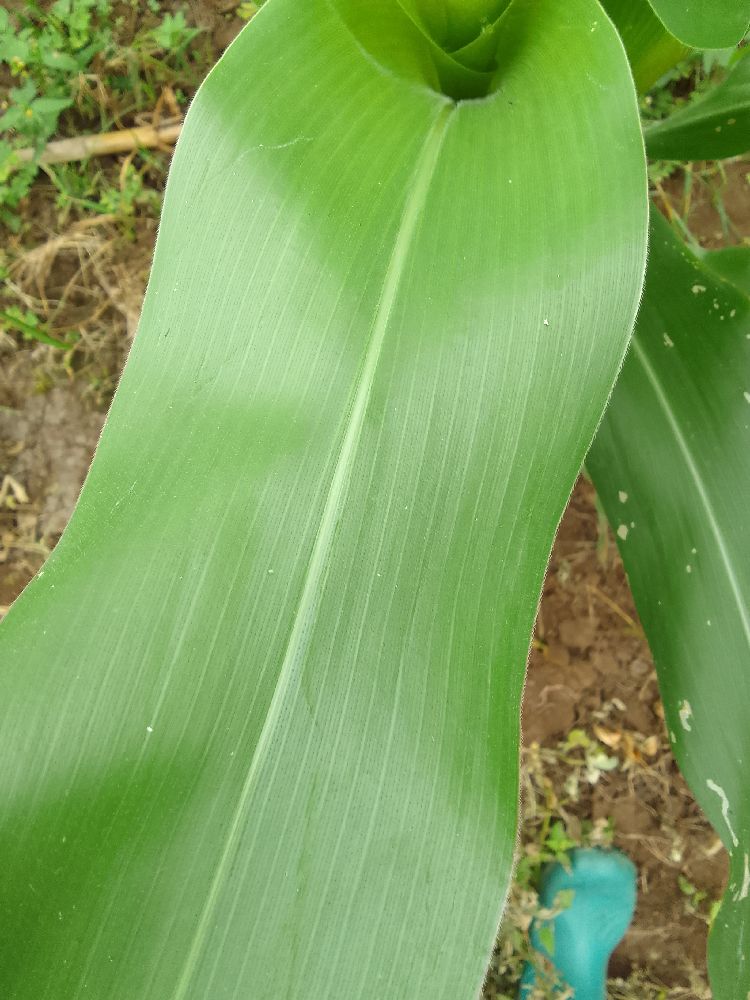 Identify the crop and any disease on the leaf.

maize, healthy
